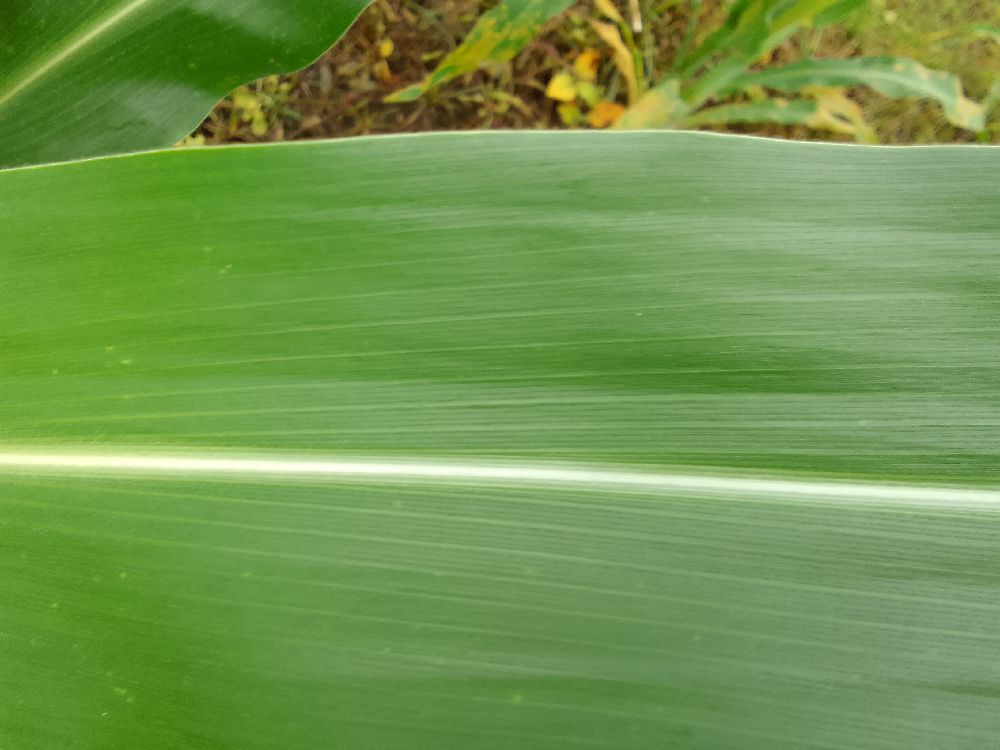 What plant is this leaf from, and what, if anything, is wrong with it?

maize, healthy
